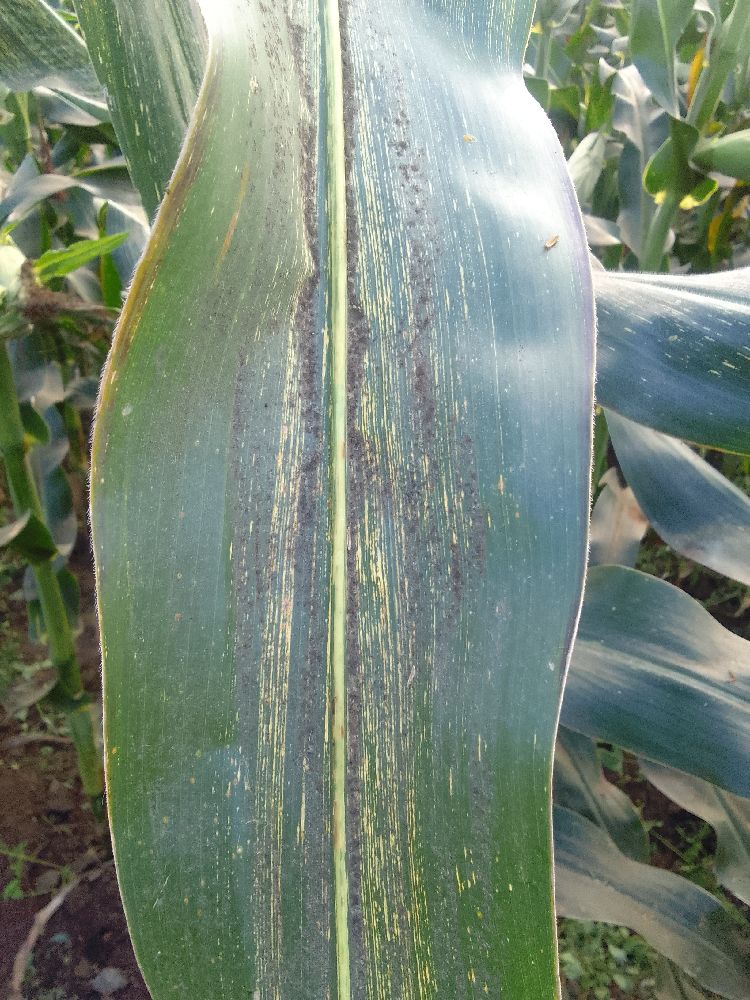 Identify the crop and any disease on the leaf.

maize, maize streak virus
